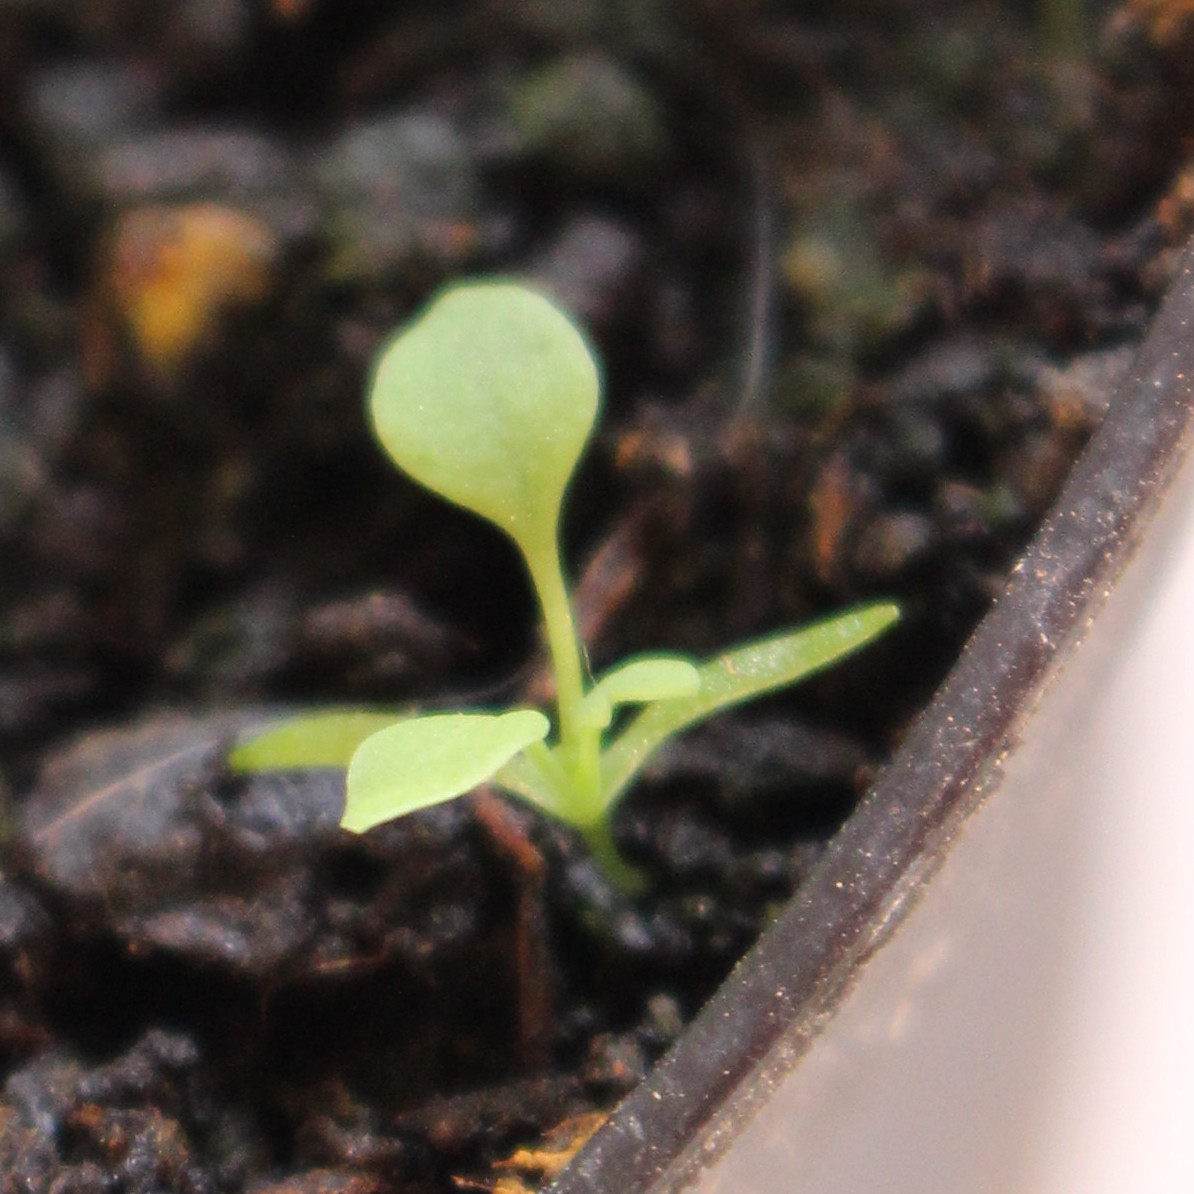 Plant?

Papaver rhoeas
